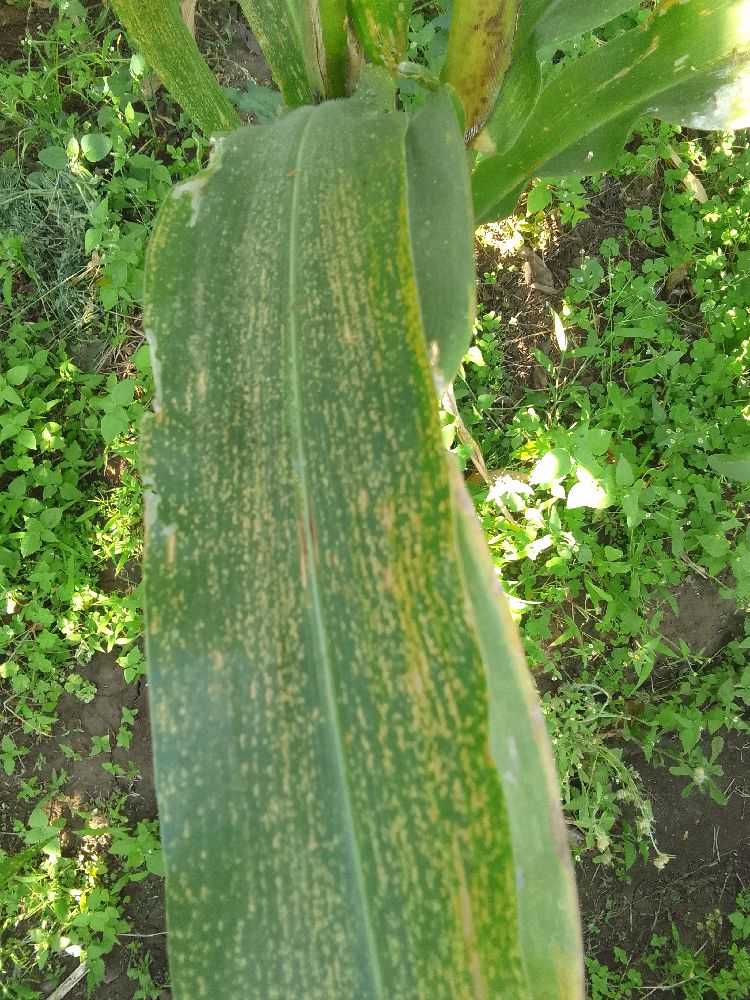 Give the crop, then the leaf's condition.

maize, maize lethal necrosis
